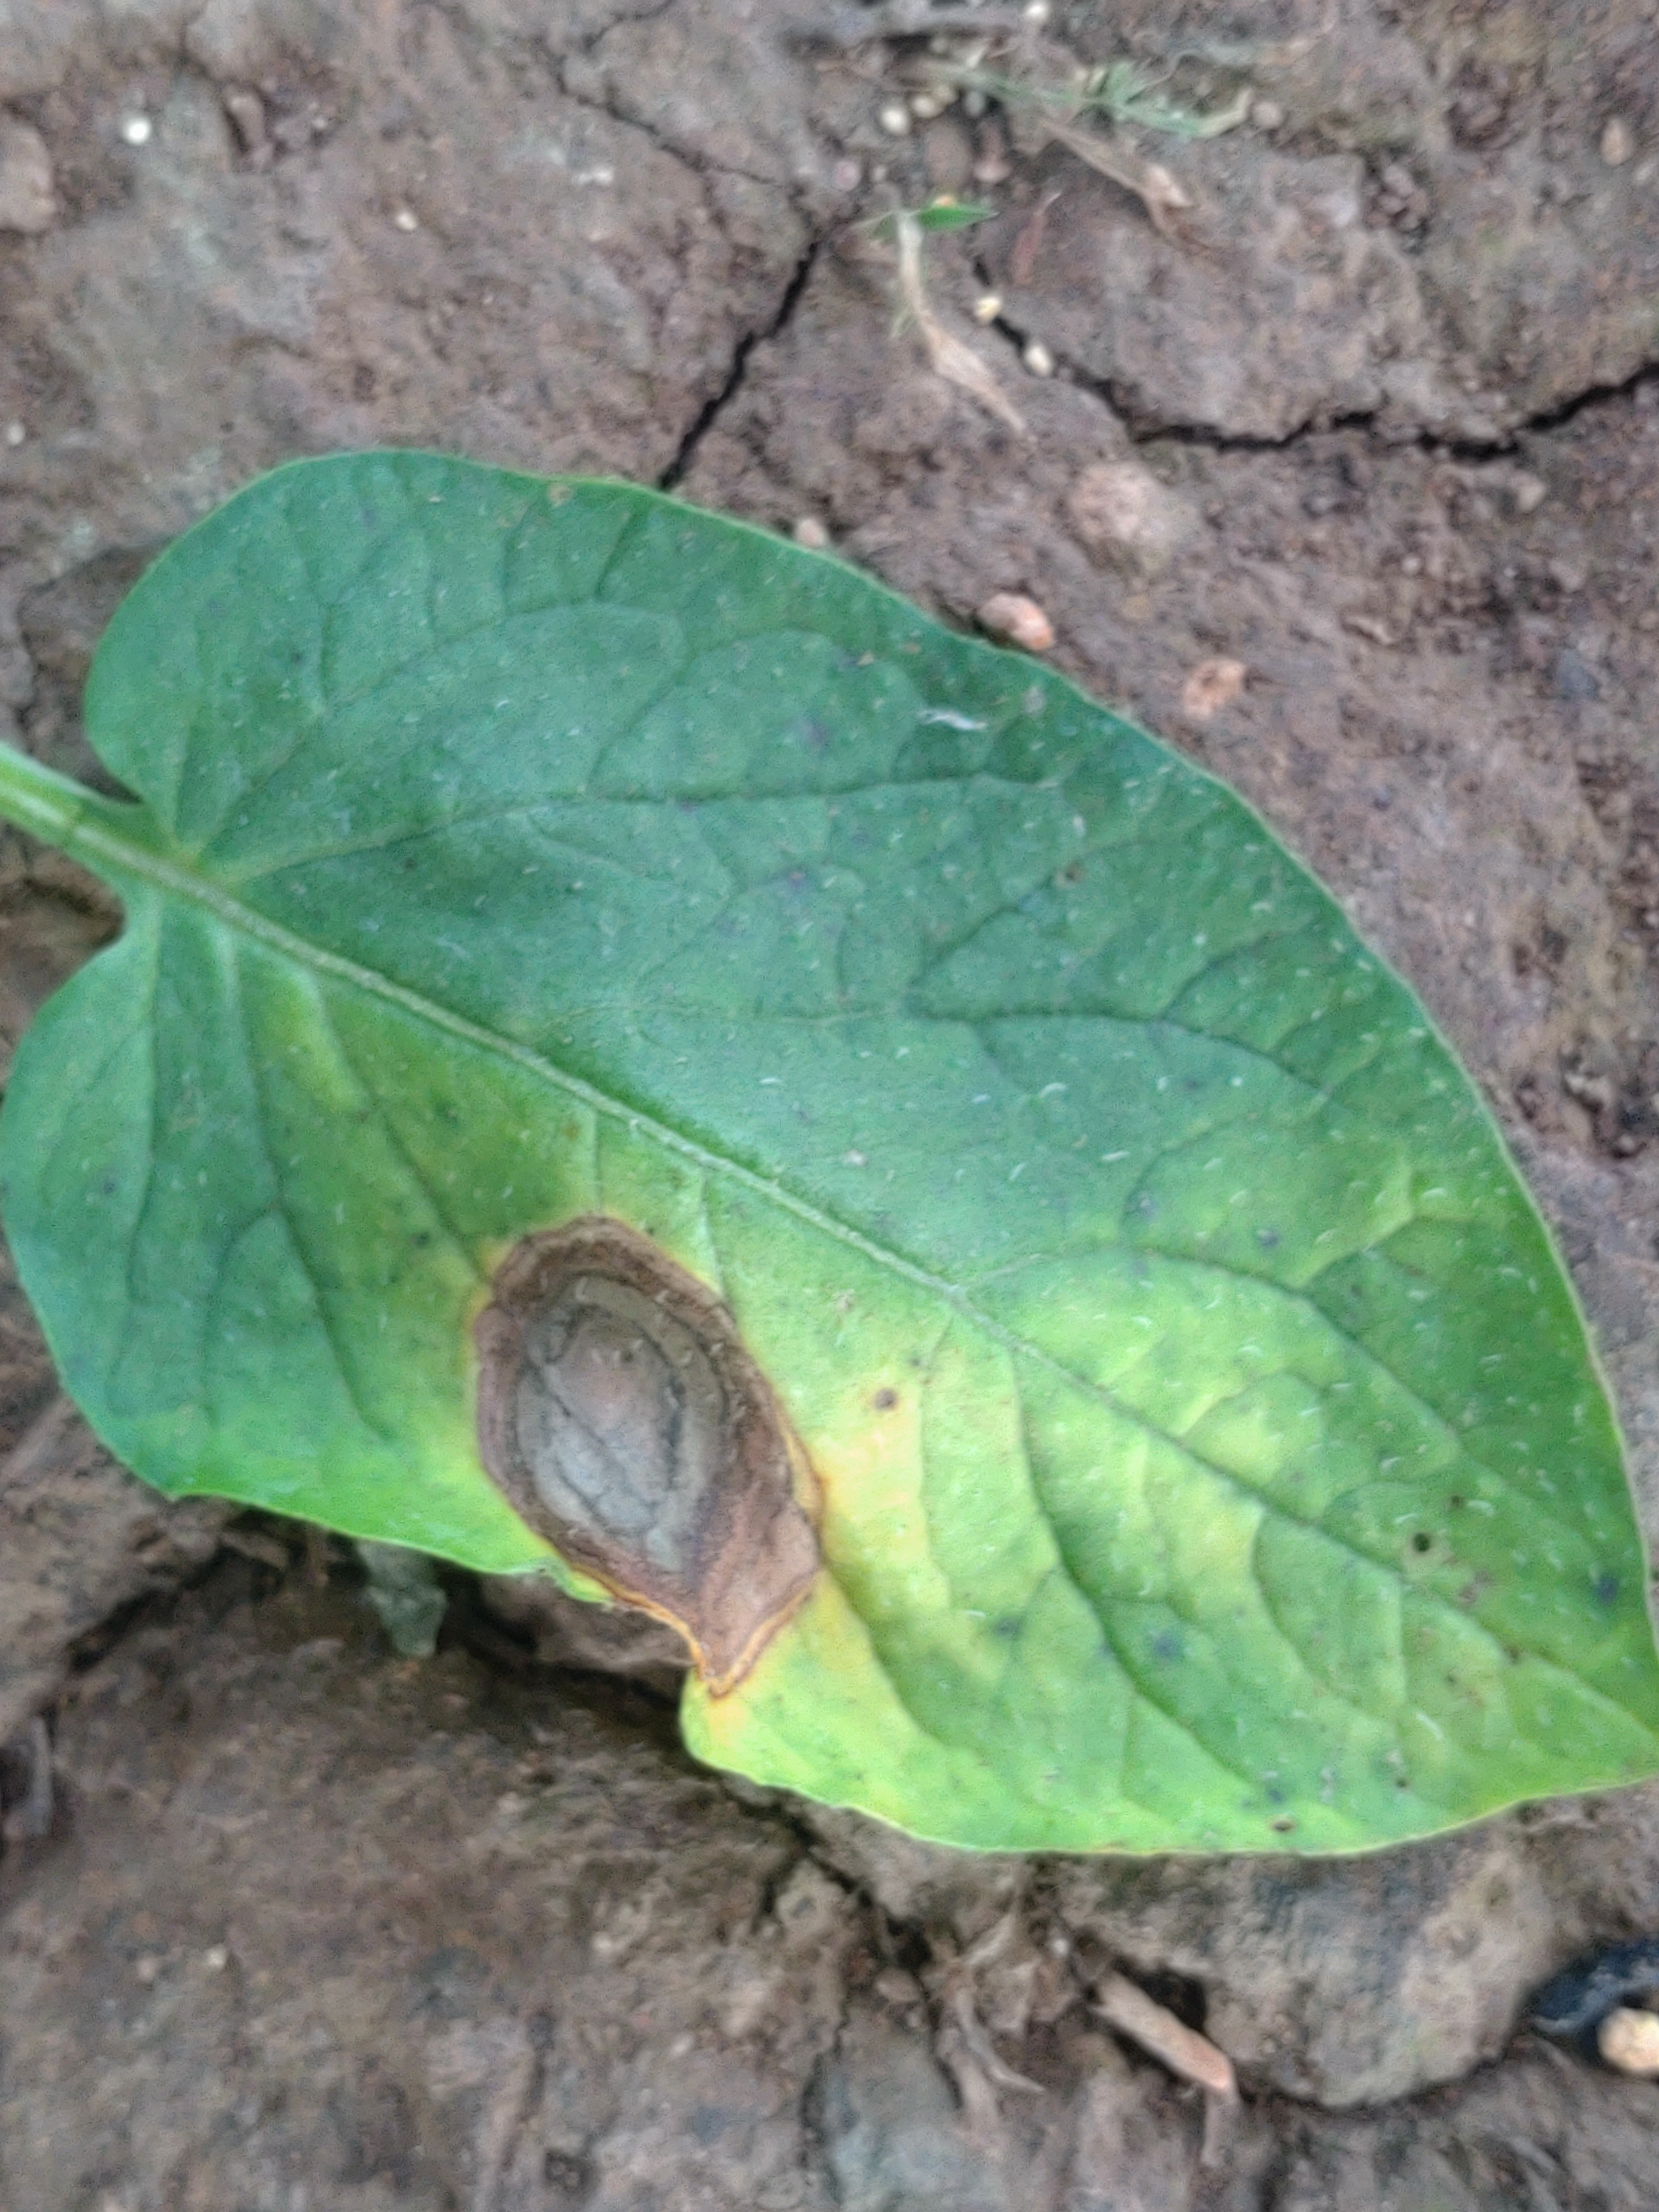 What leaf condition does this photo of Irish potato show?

early blight
